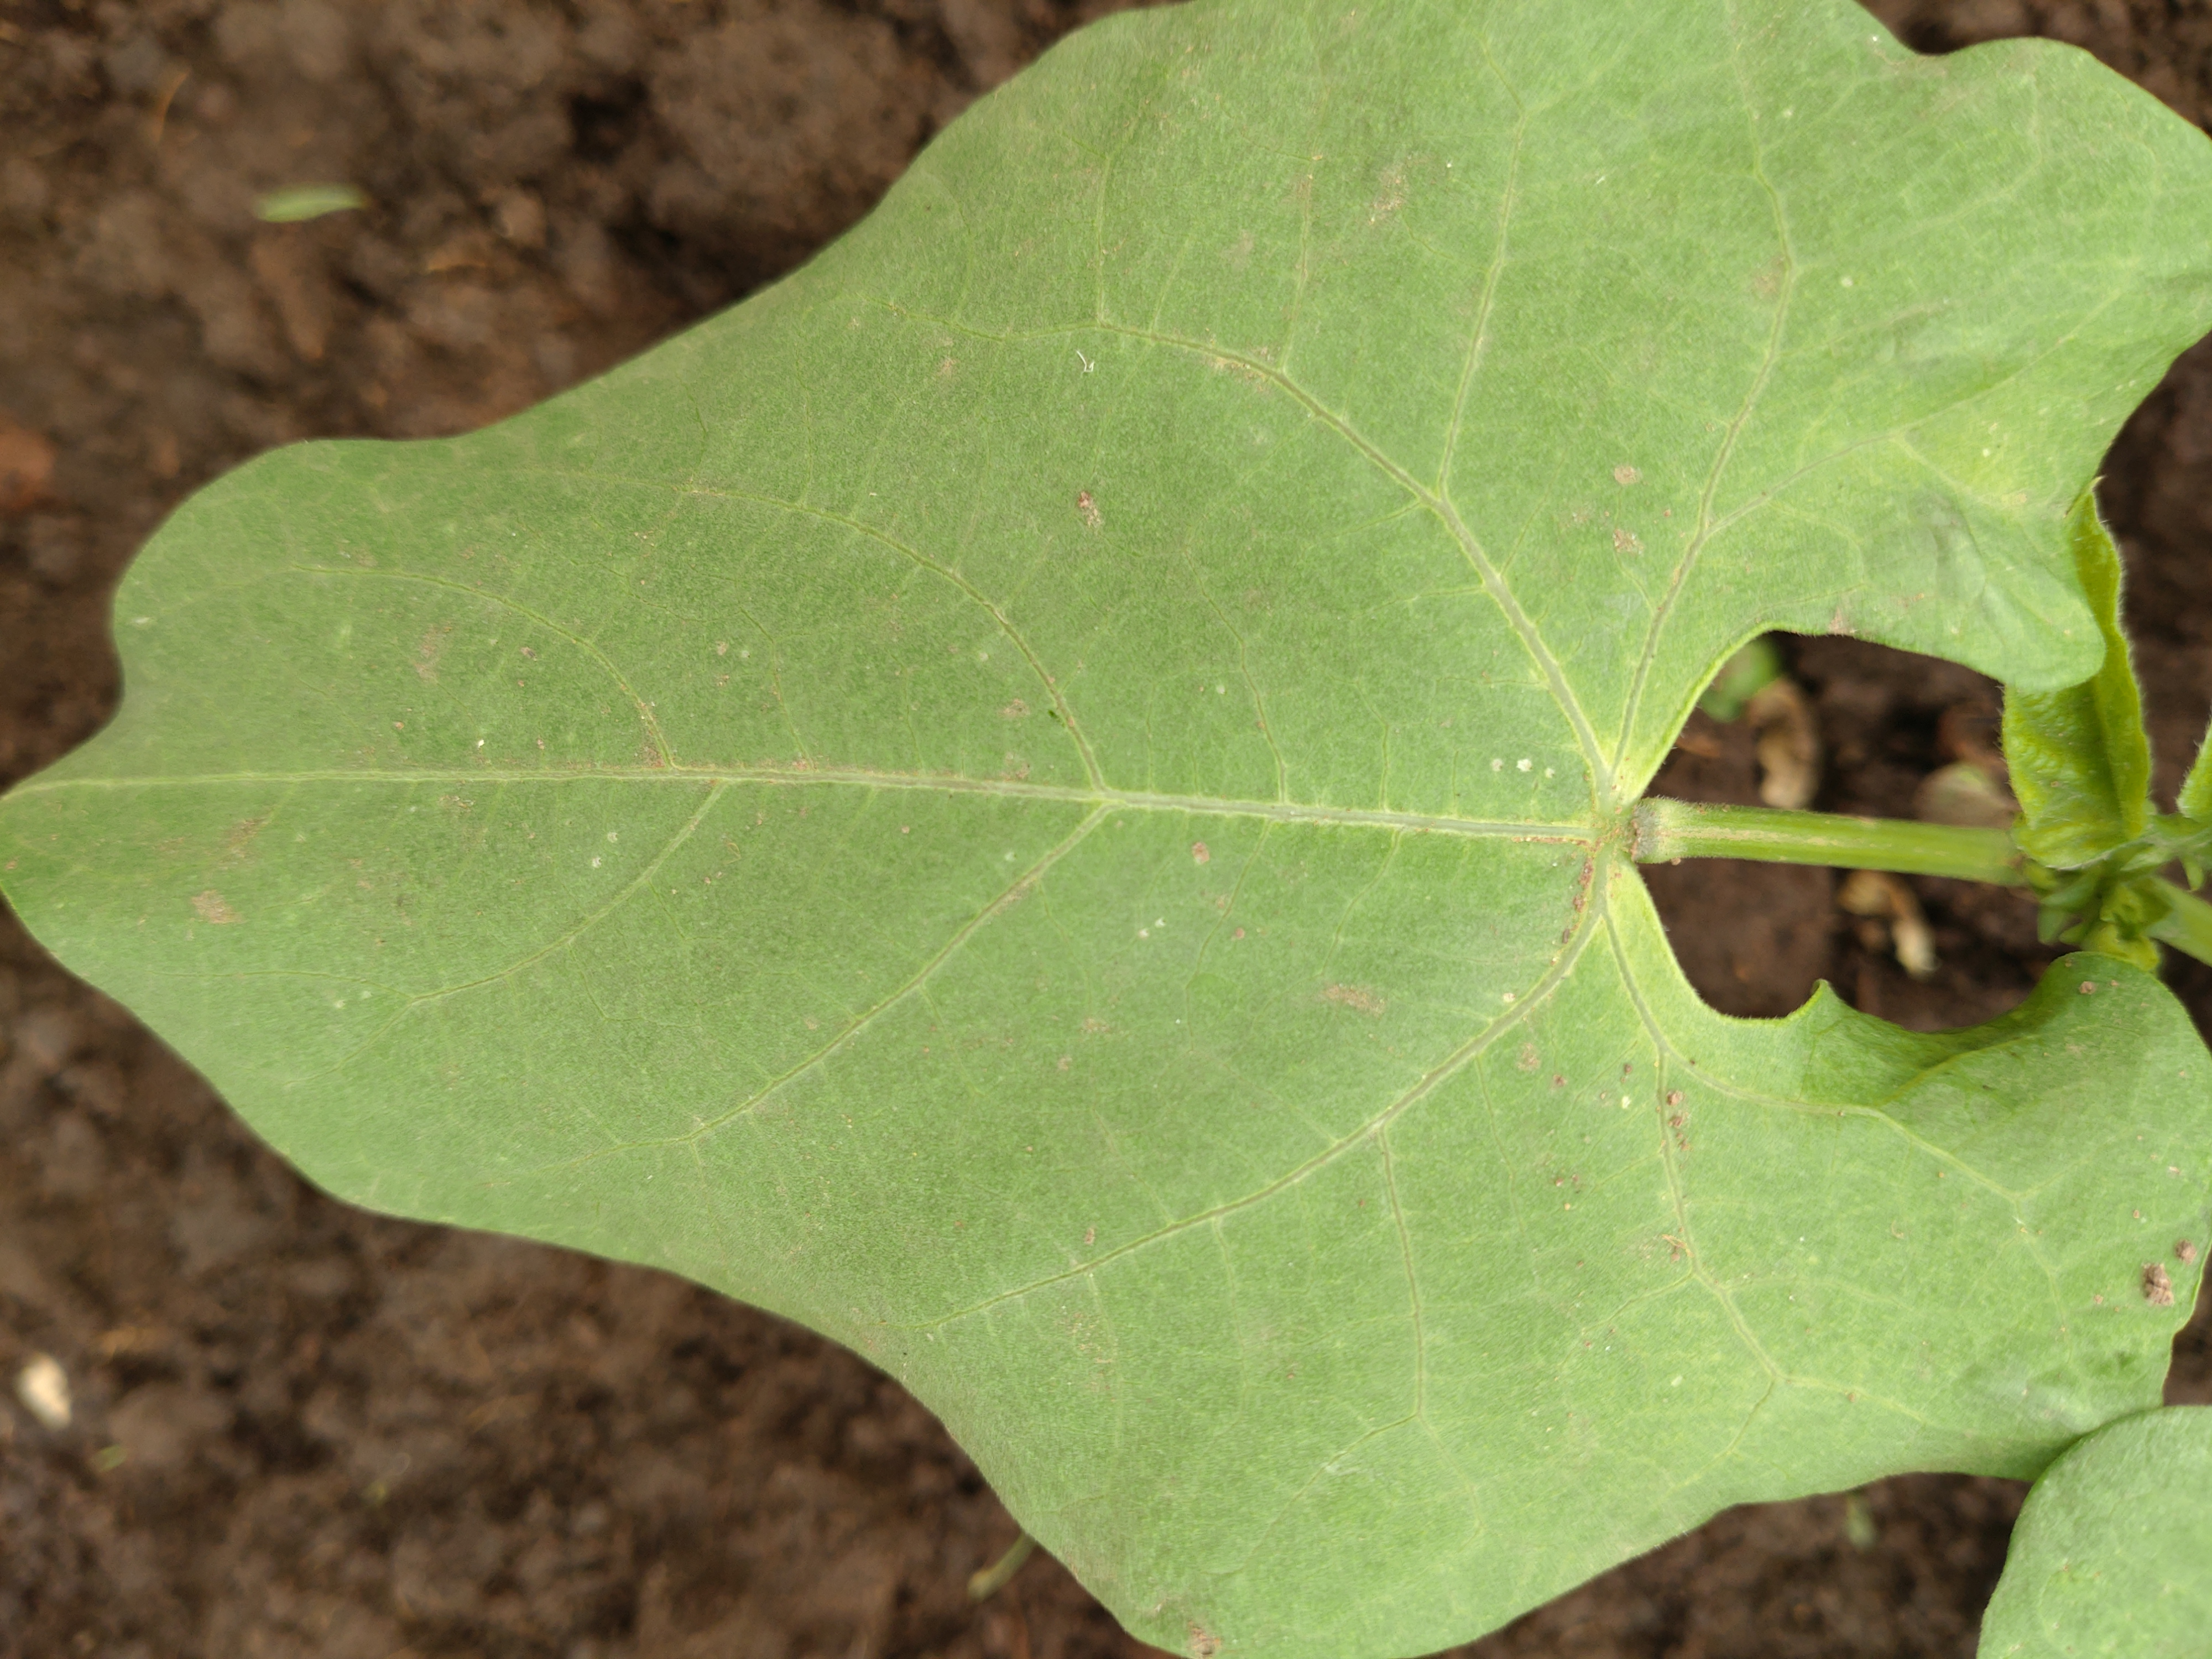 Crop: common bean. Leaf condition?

healthy
